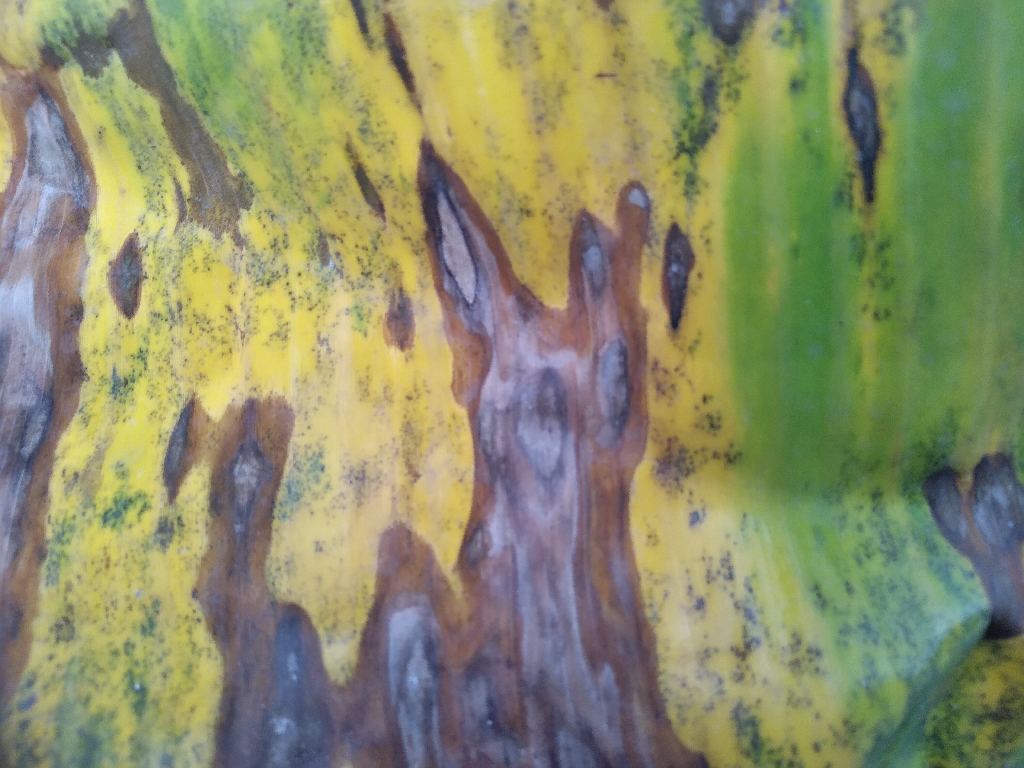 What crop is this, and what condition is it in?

banana, black sigatoka
